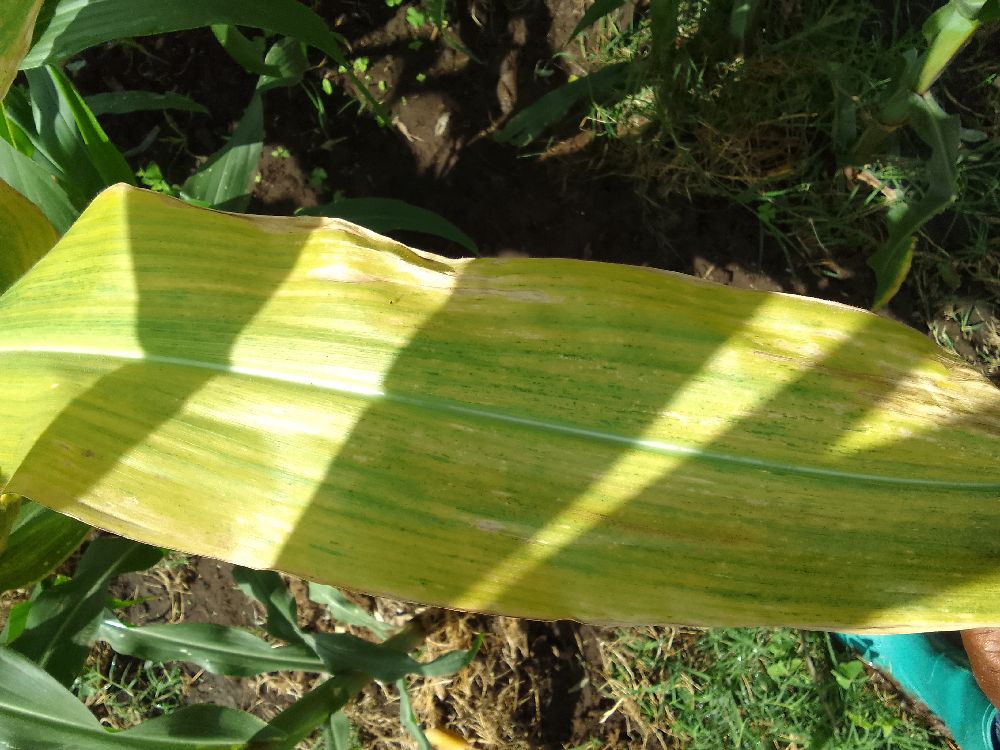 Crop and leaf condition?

maize, maize lethal necrosis
